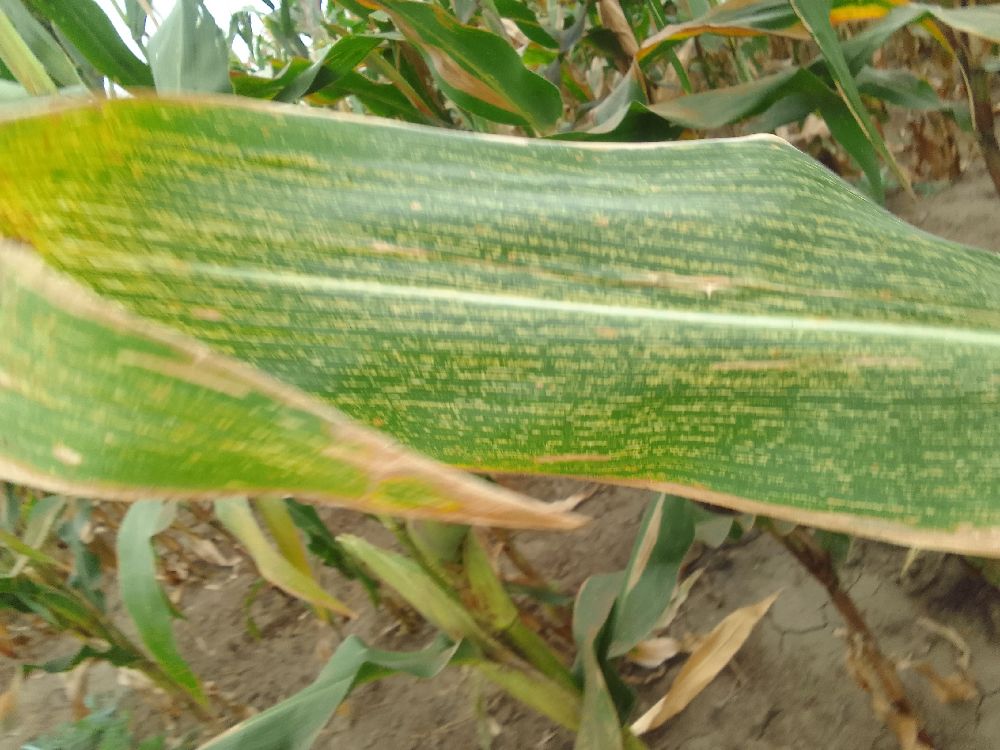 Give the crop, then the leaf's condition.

maize, maize streak virus
